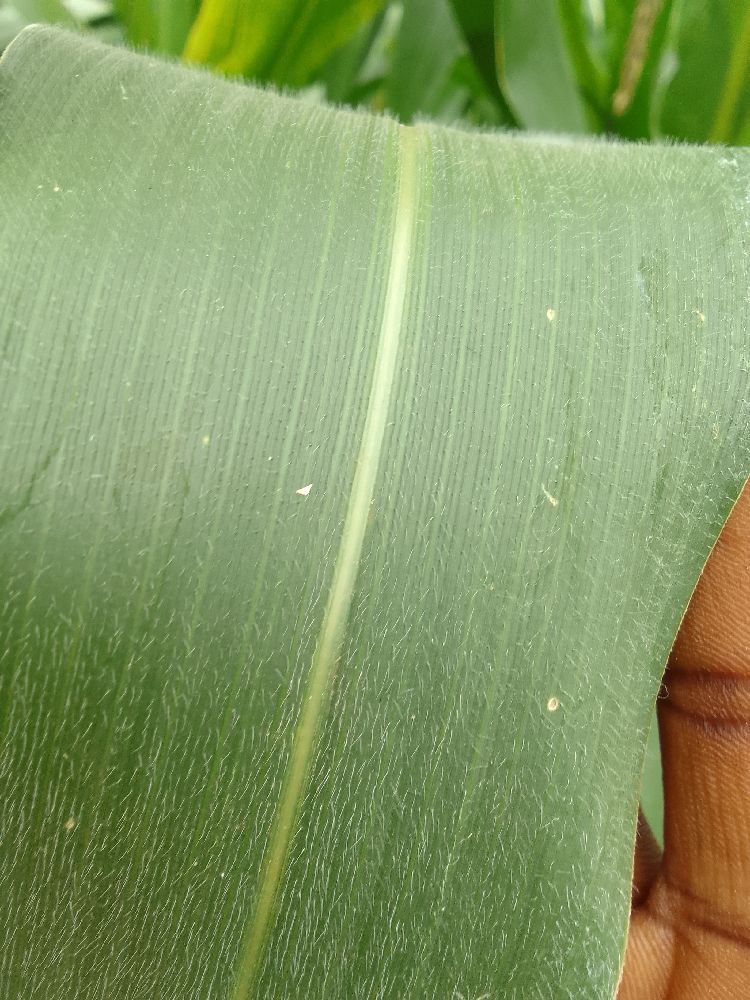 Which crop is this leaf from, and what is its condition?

maize, healthy
